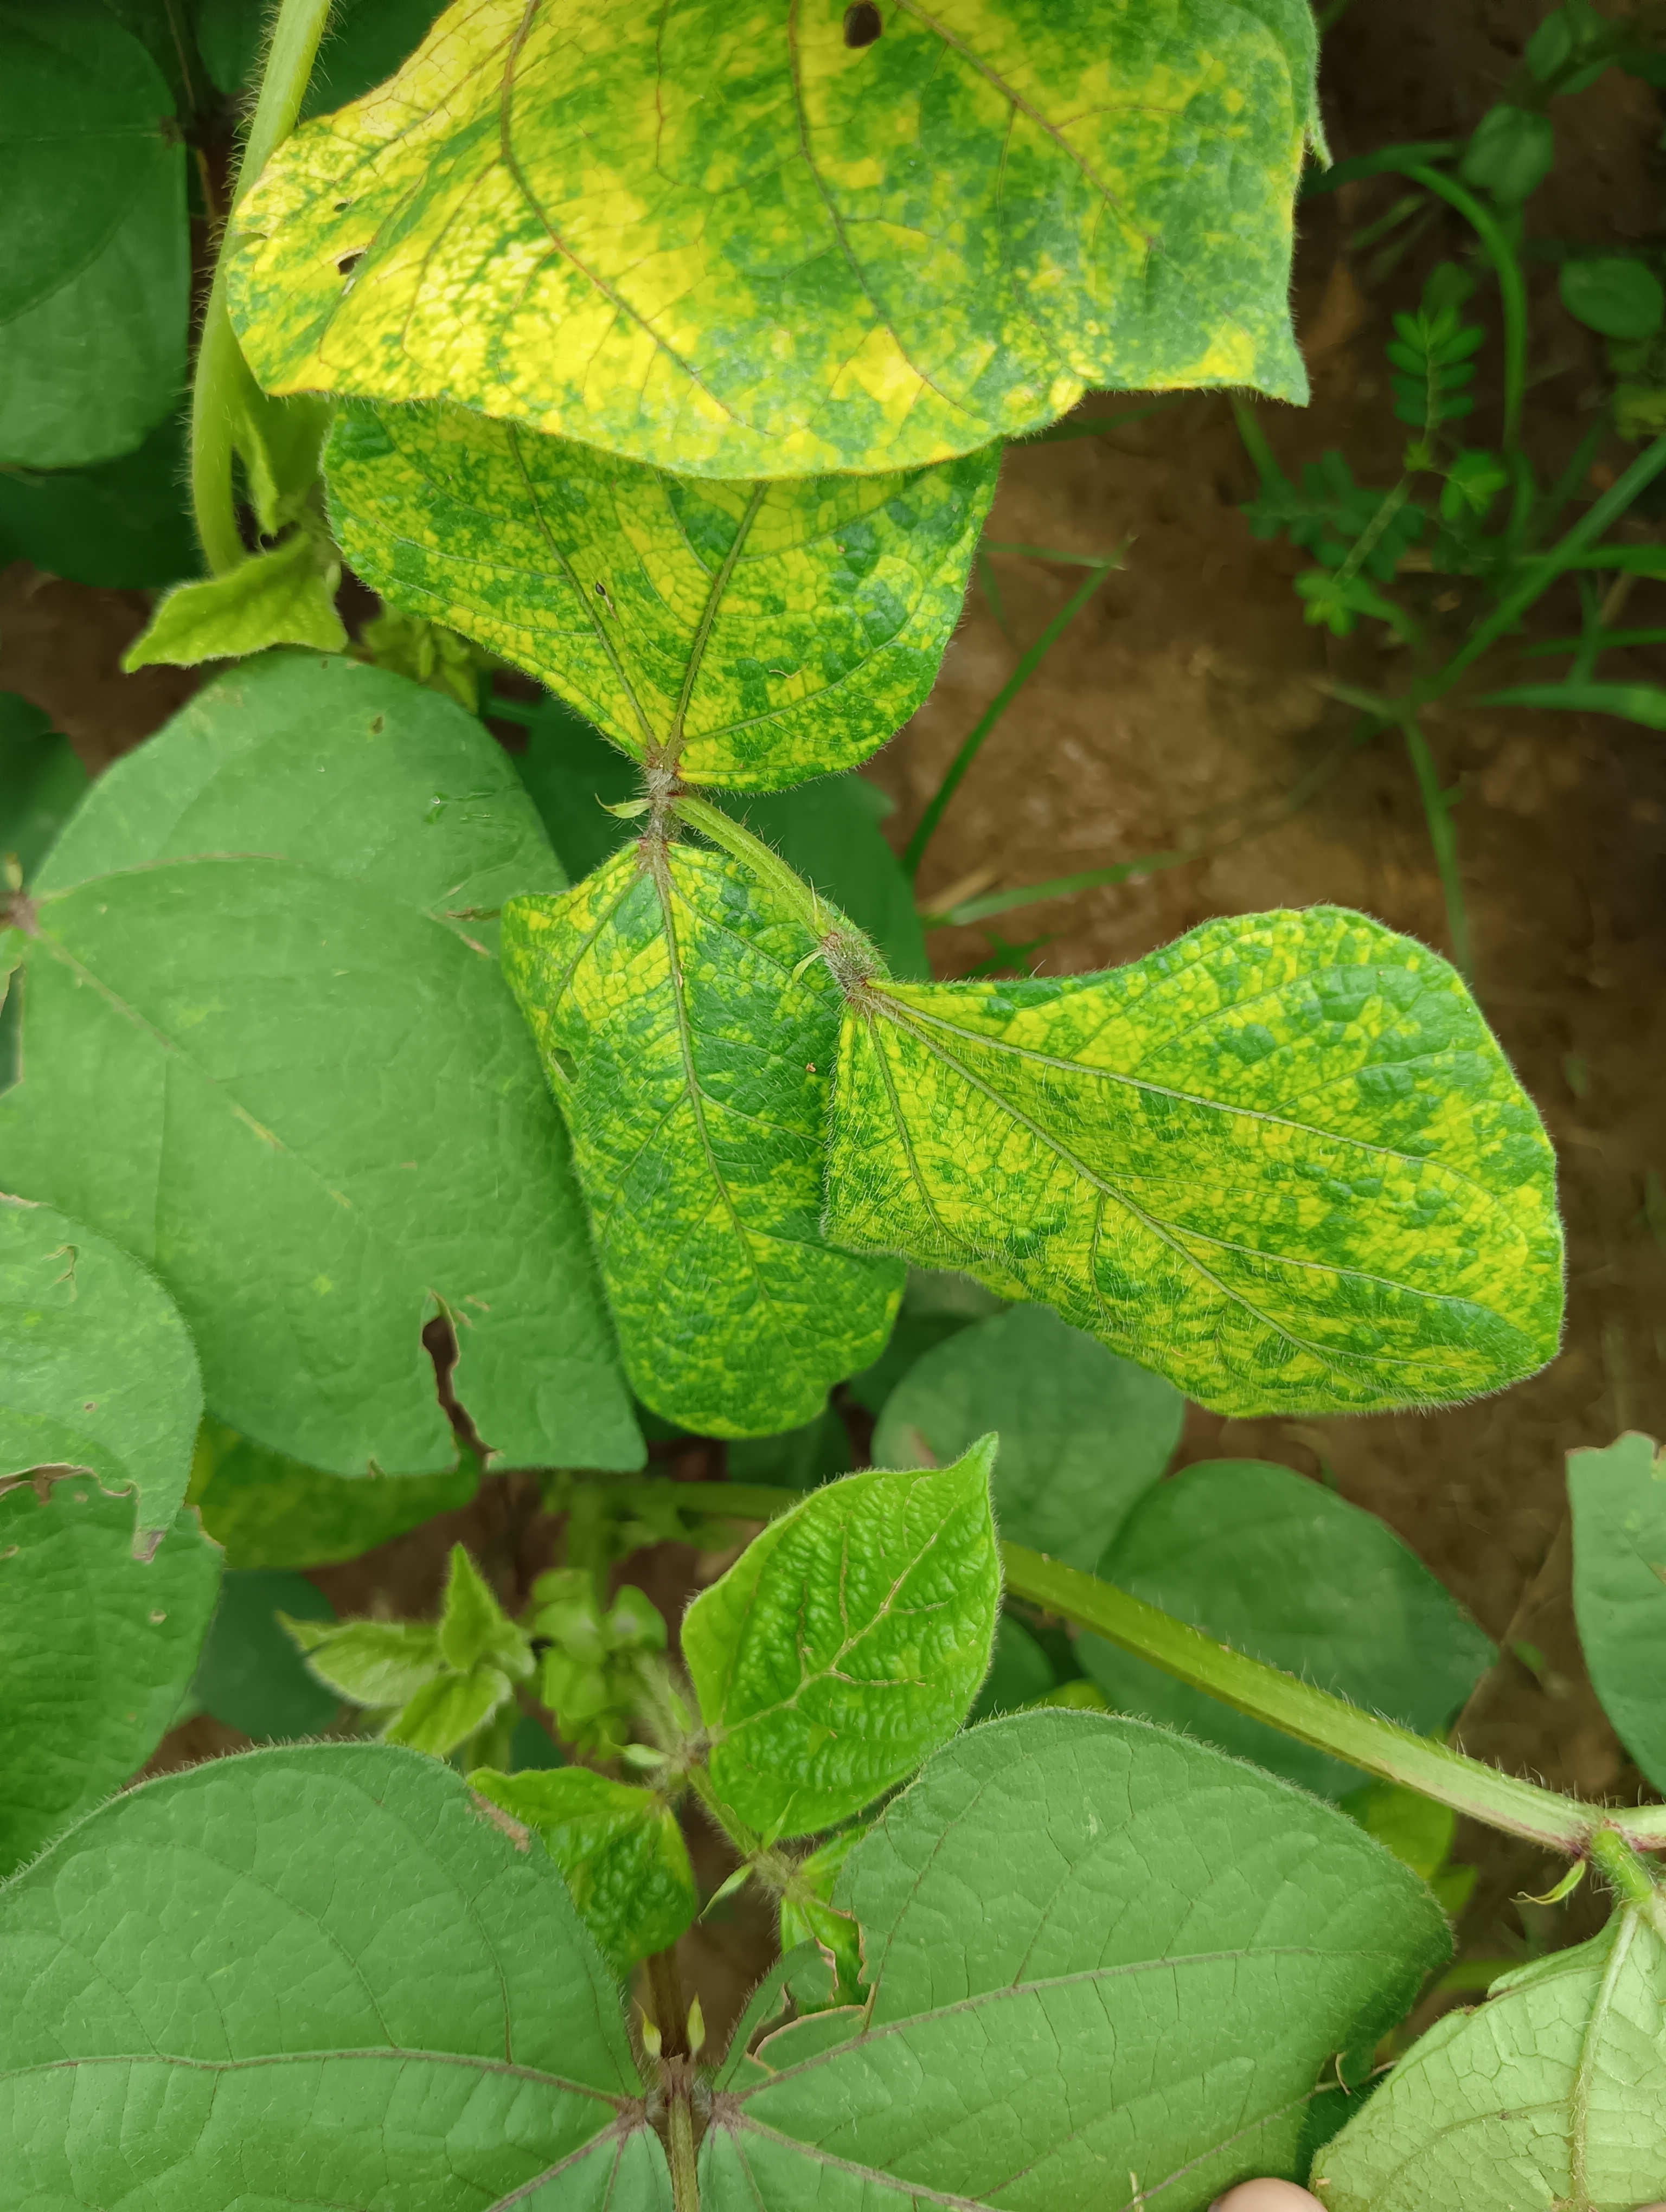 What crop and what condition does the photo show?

mungbean, yellow mosaic
